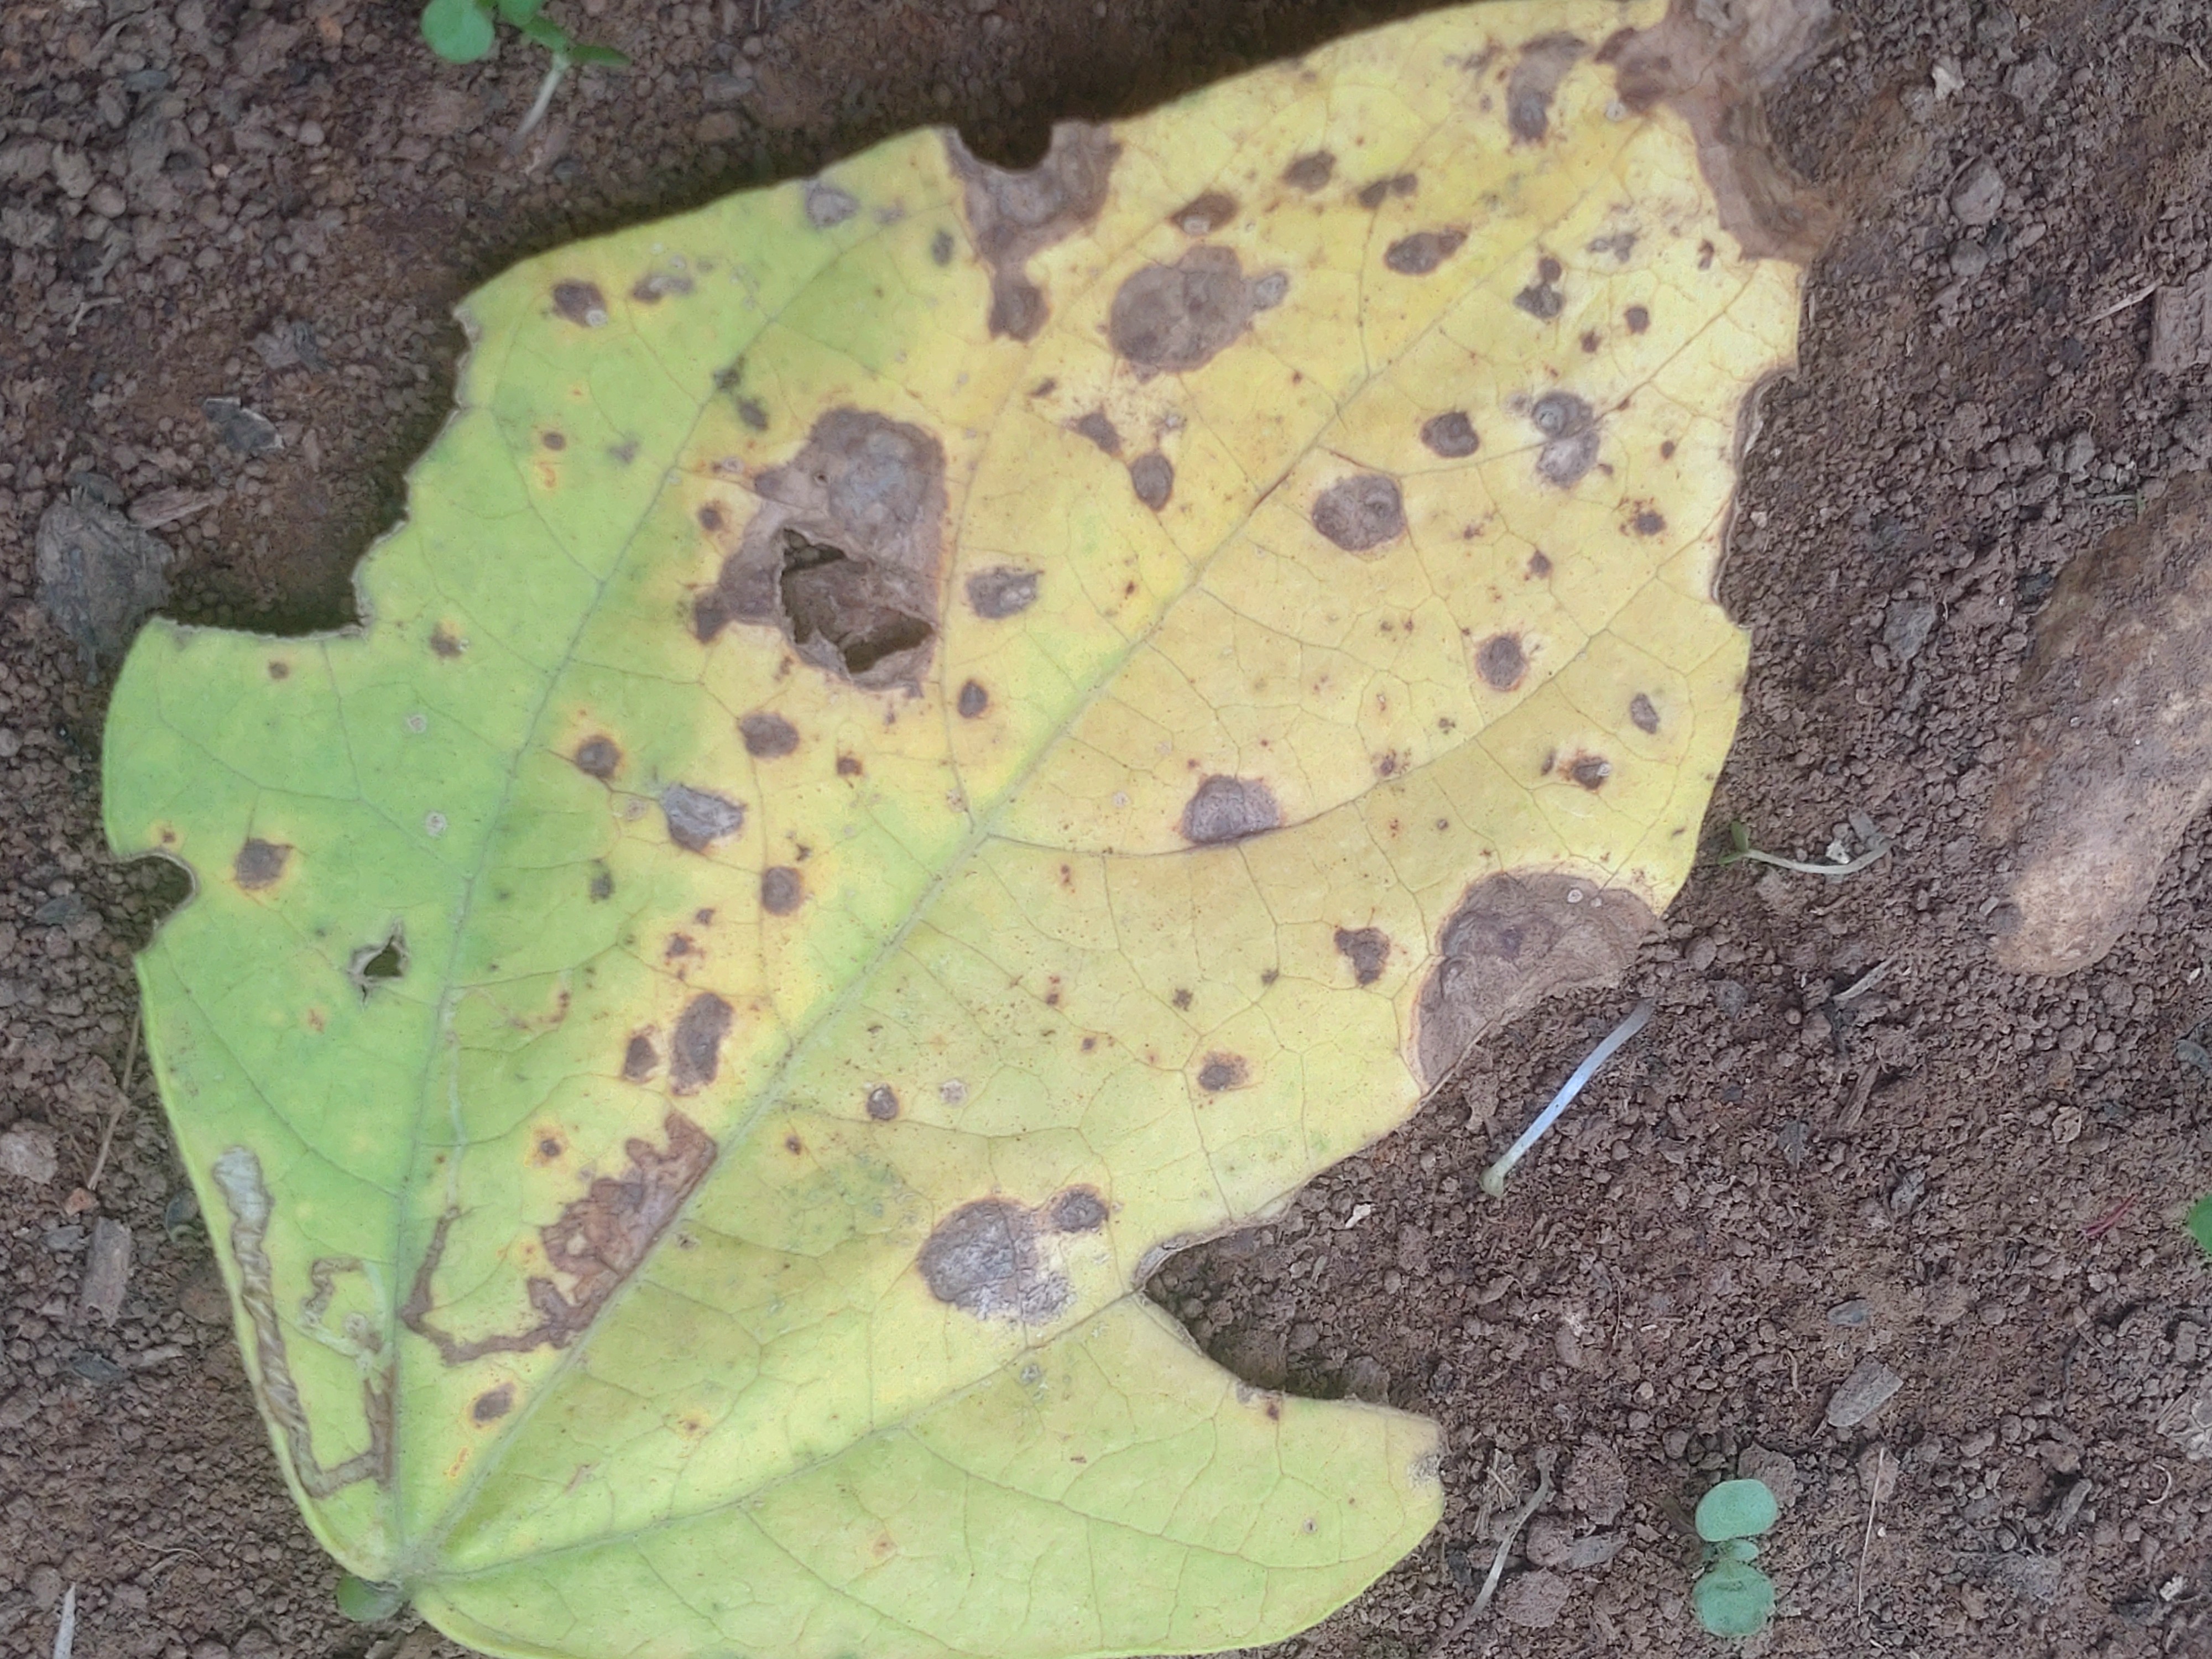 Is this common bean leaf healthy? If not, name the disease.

anthracnose
